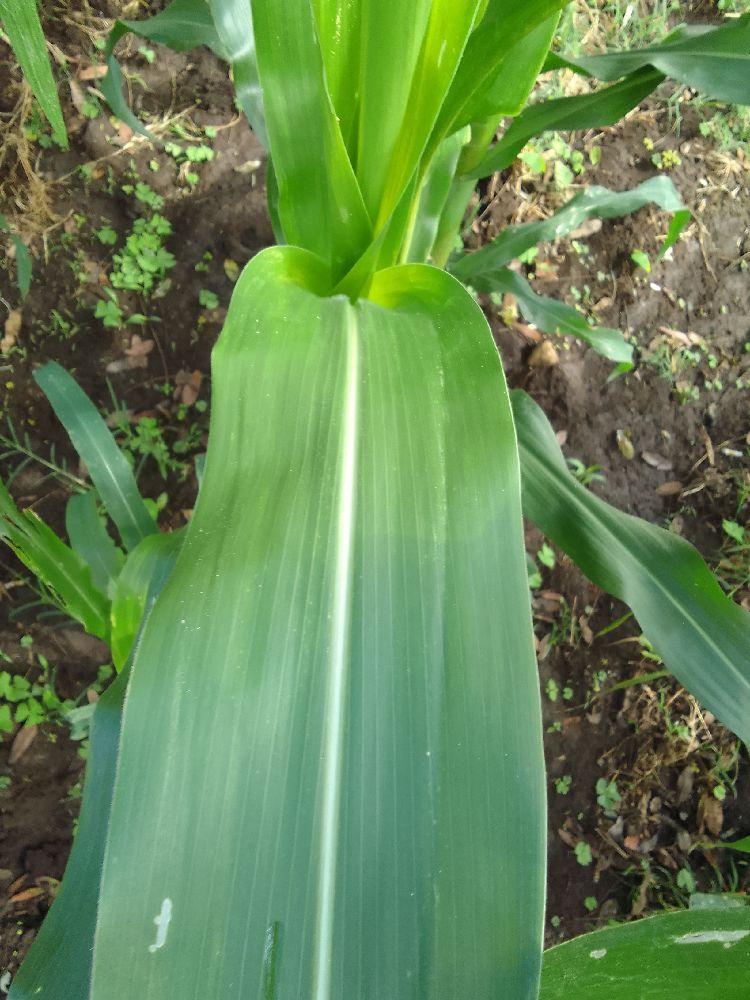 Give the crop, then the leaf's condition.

maize, healthy
